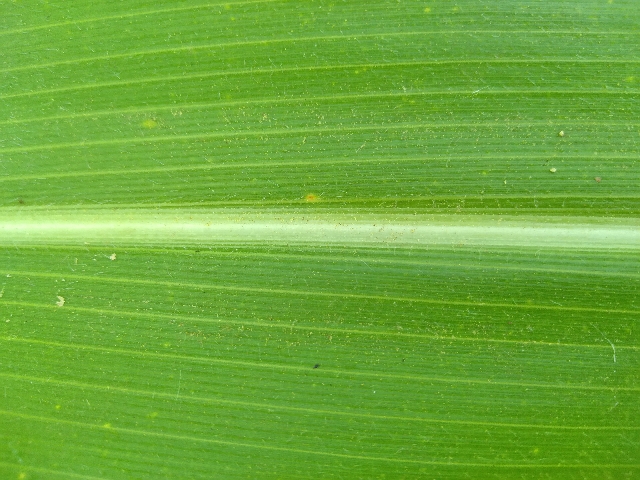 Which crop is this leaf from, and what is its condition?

maize, healthy
